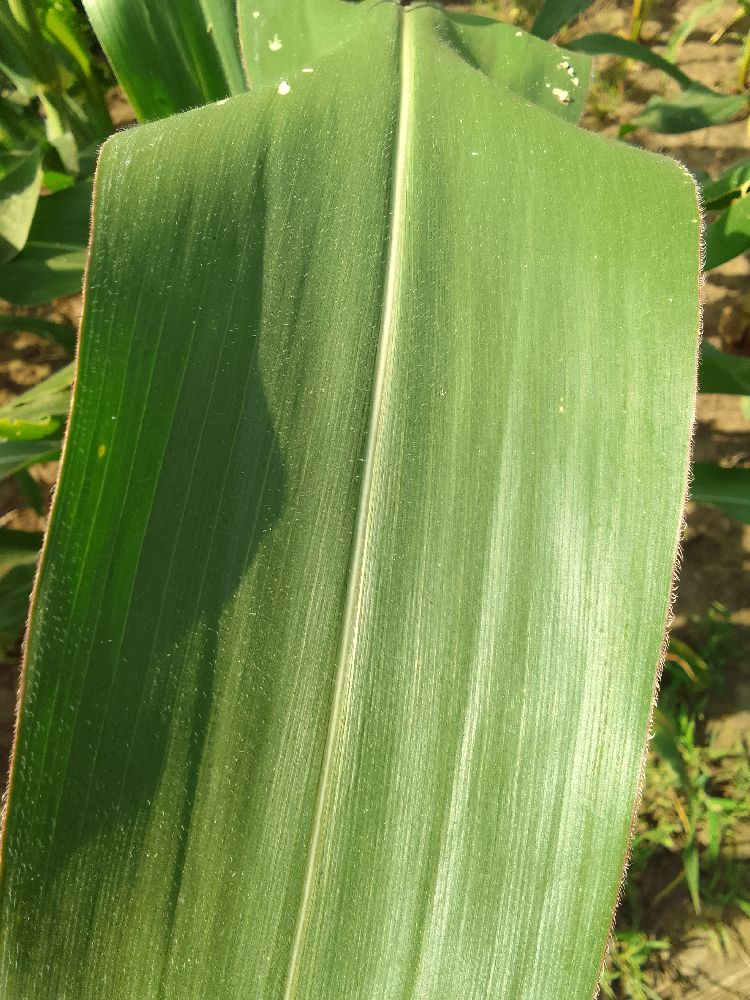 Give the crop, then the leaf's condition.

maize, healthy
